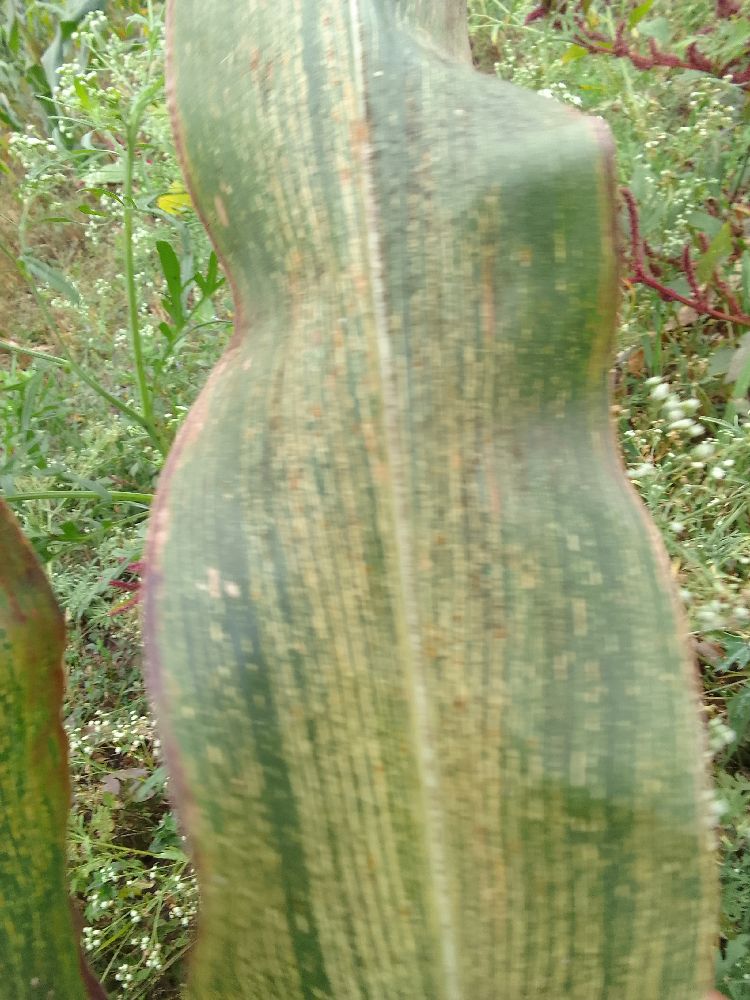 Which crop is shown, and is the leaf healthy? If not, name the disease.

maize, maize streak virus
